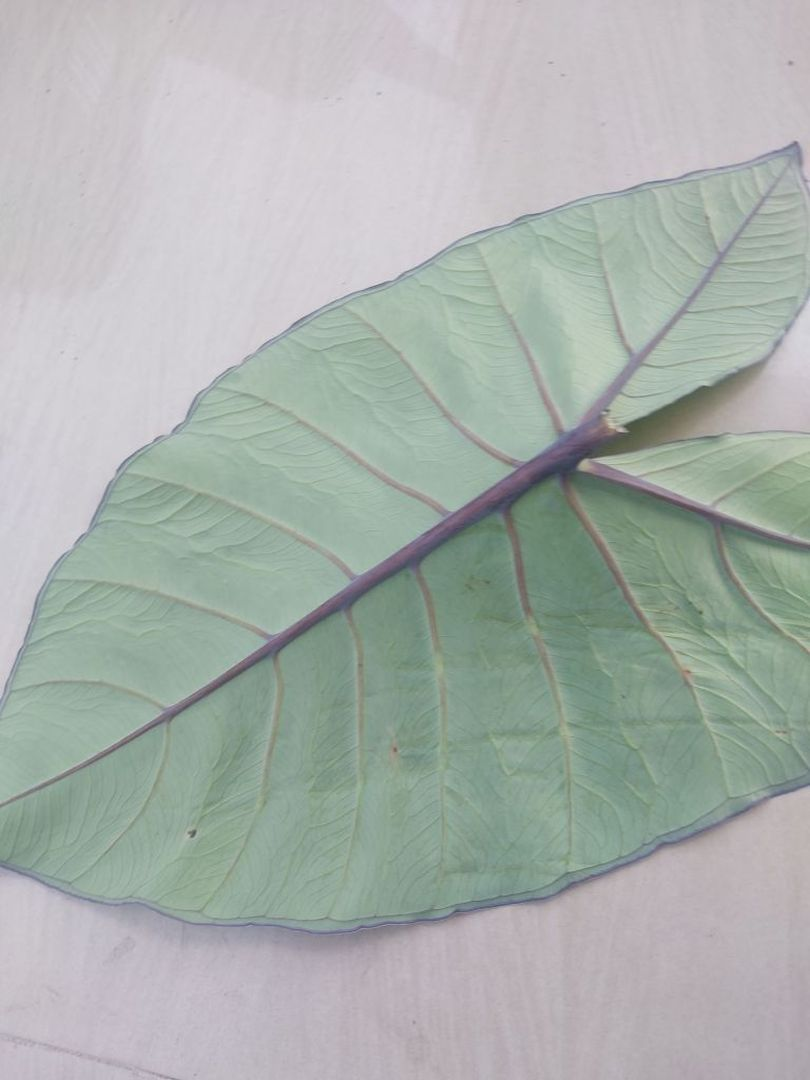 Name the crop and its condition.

taro, healthy
